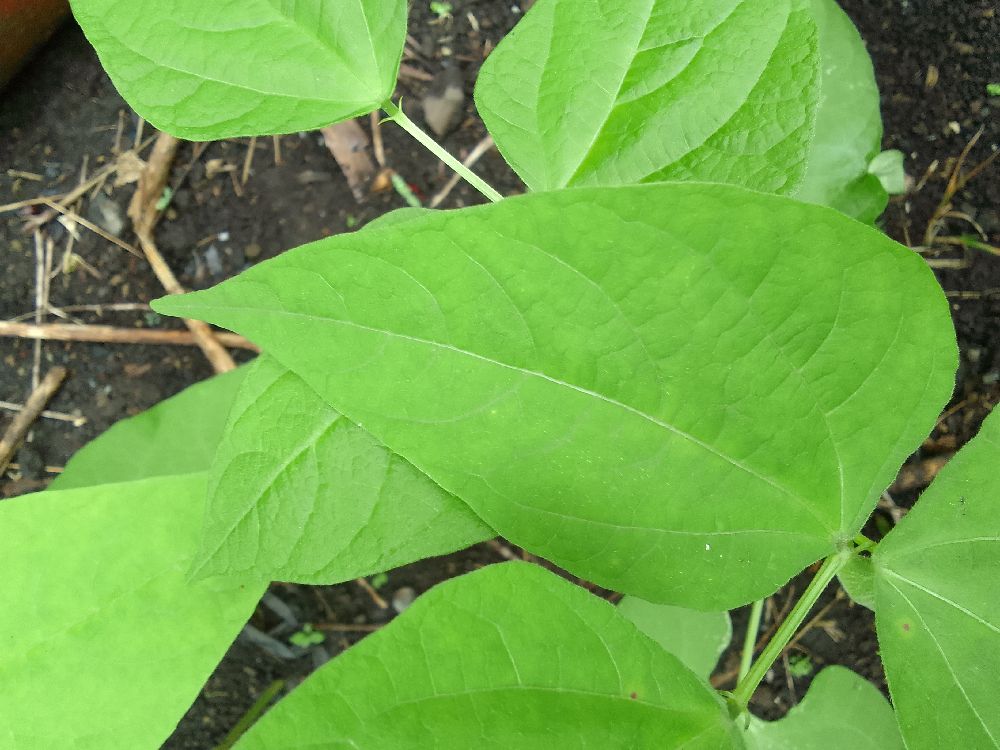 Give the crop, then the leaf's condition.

common bean, healthy
